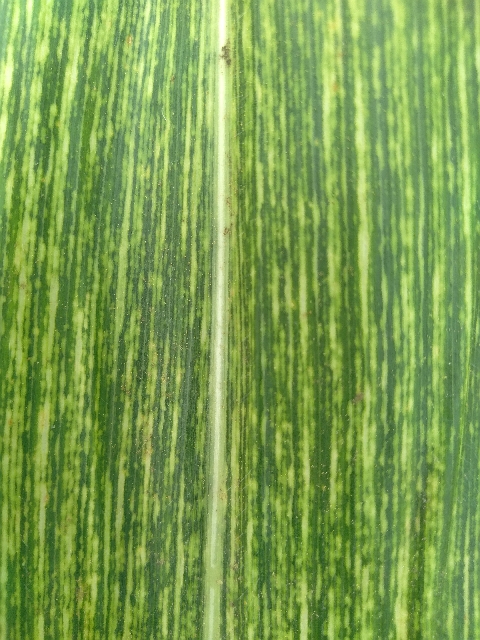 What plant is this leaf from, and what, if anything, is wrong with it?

maize, maize streak virus
